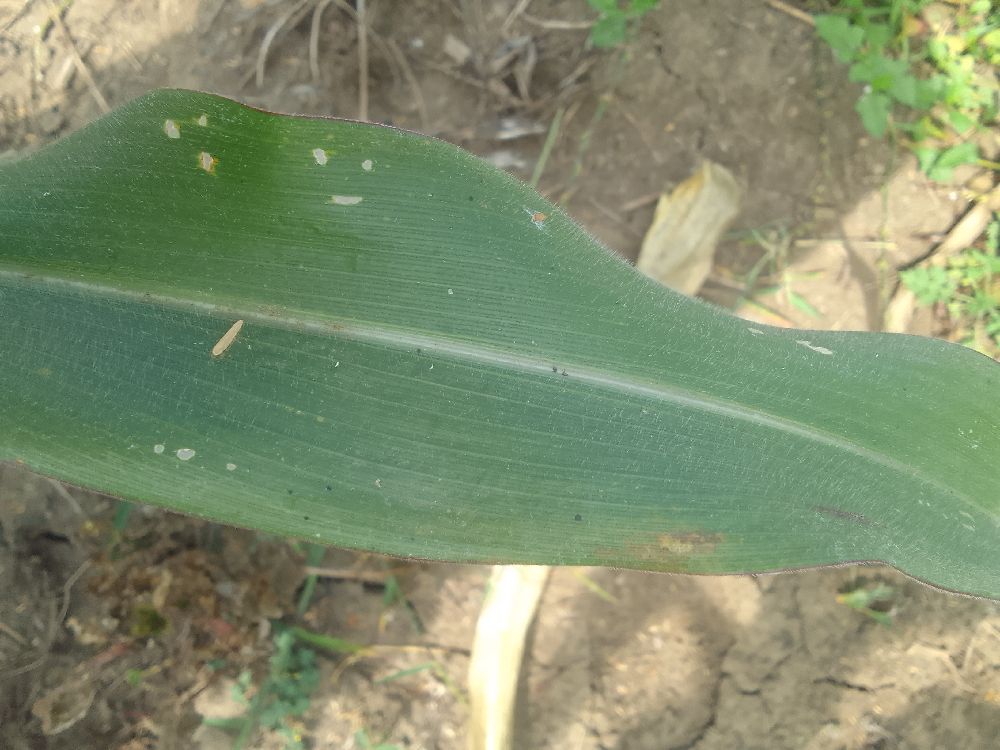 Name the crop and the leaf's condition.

maize, healthy
